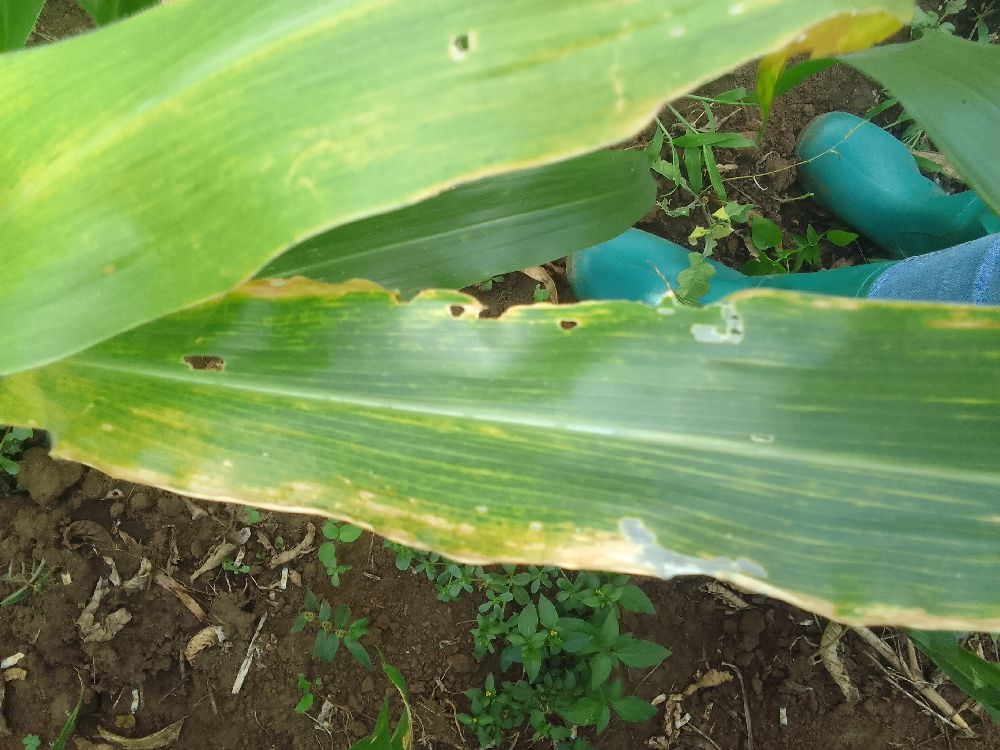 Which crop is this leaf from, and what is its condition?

maize, maize lethal necrosis
